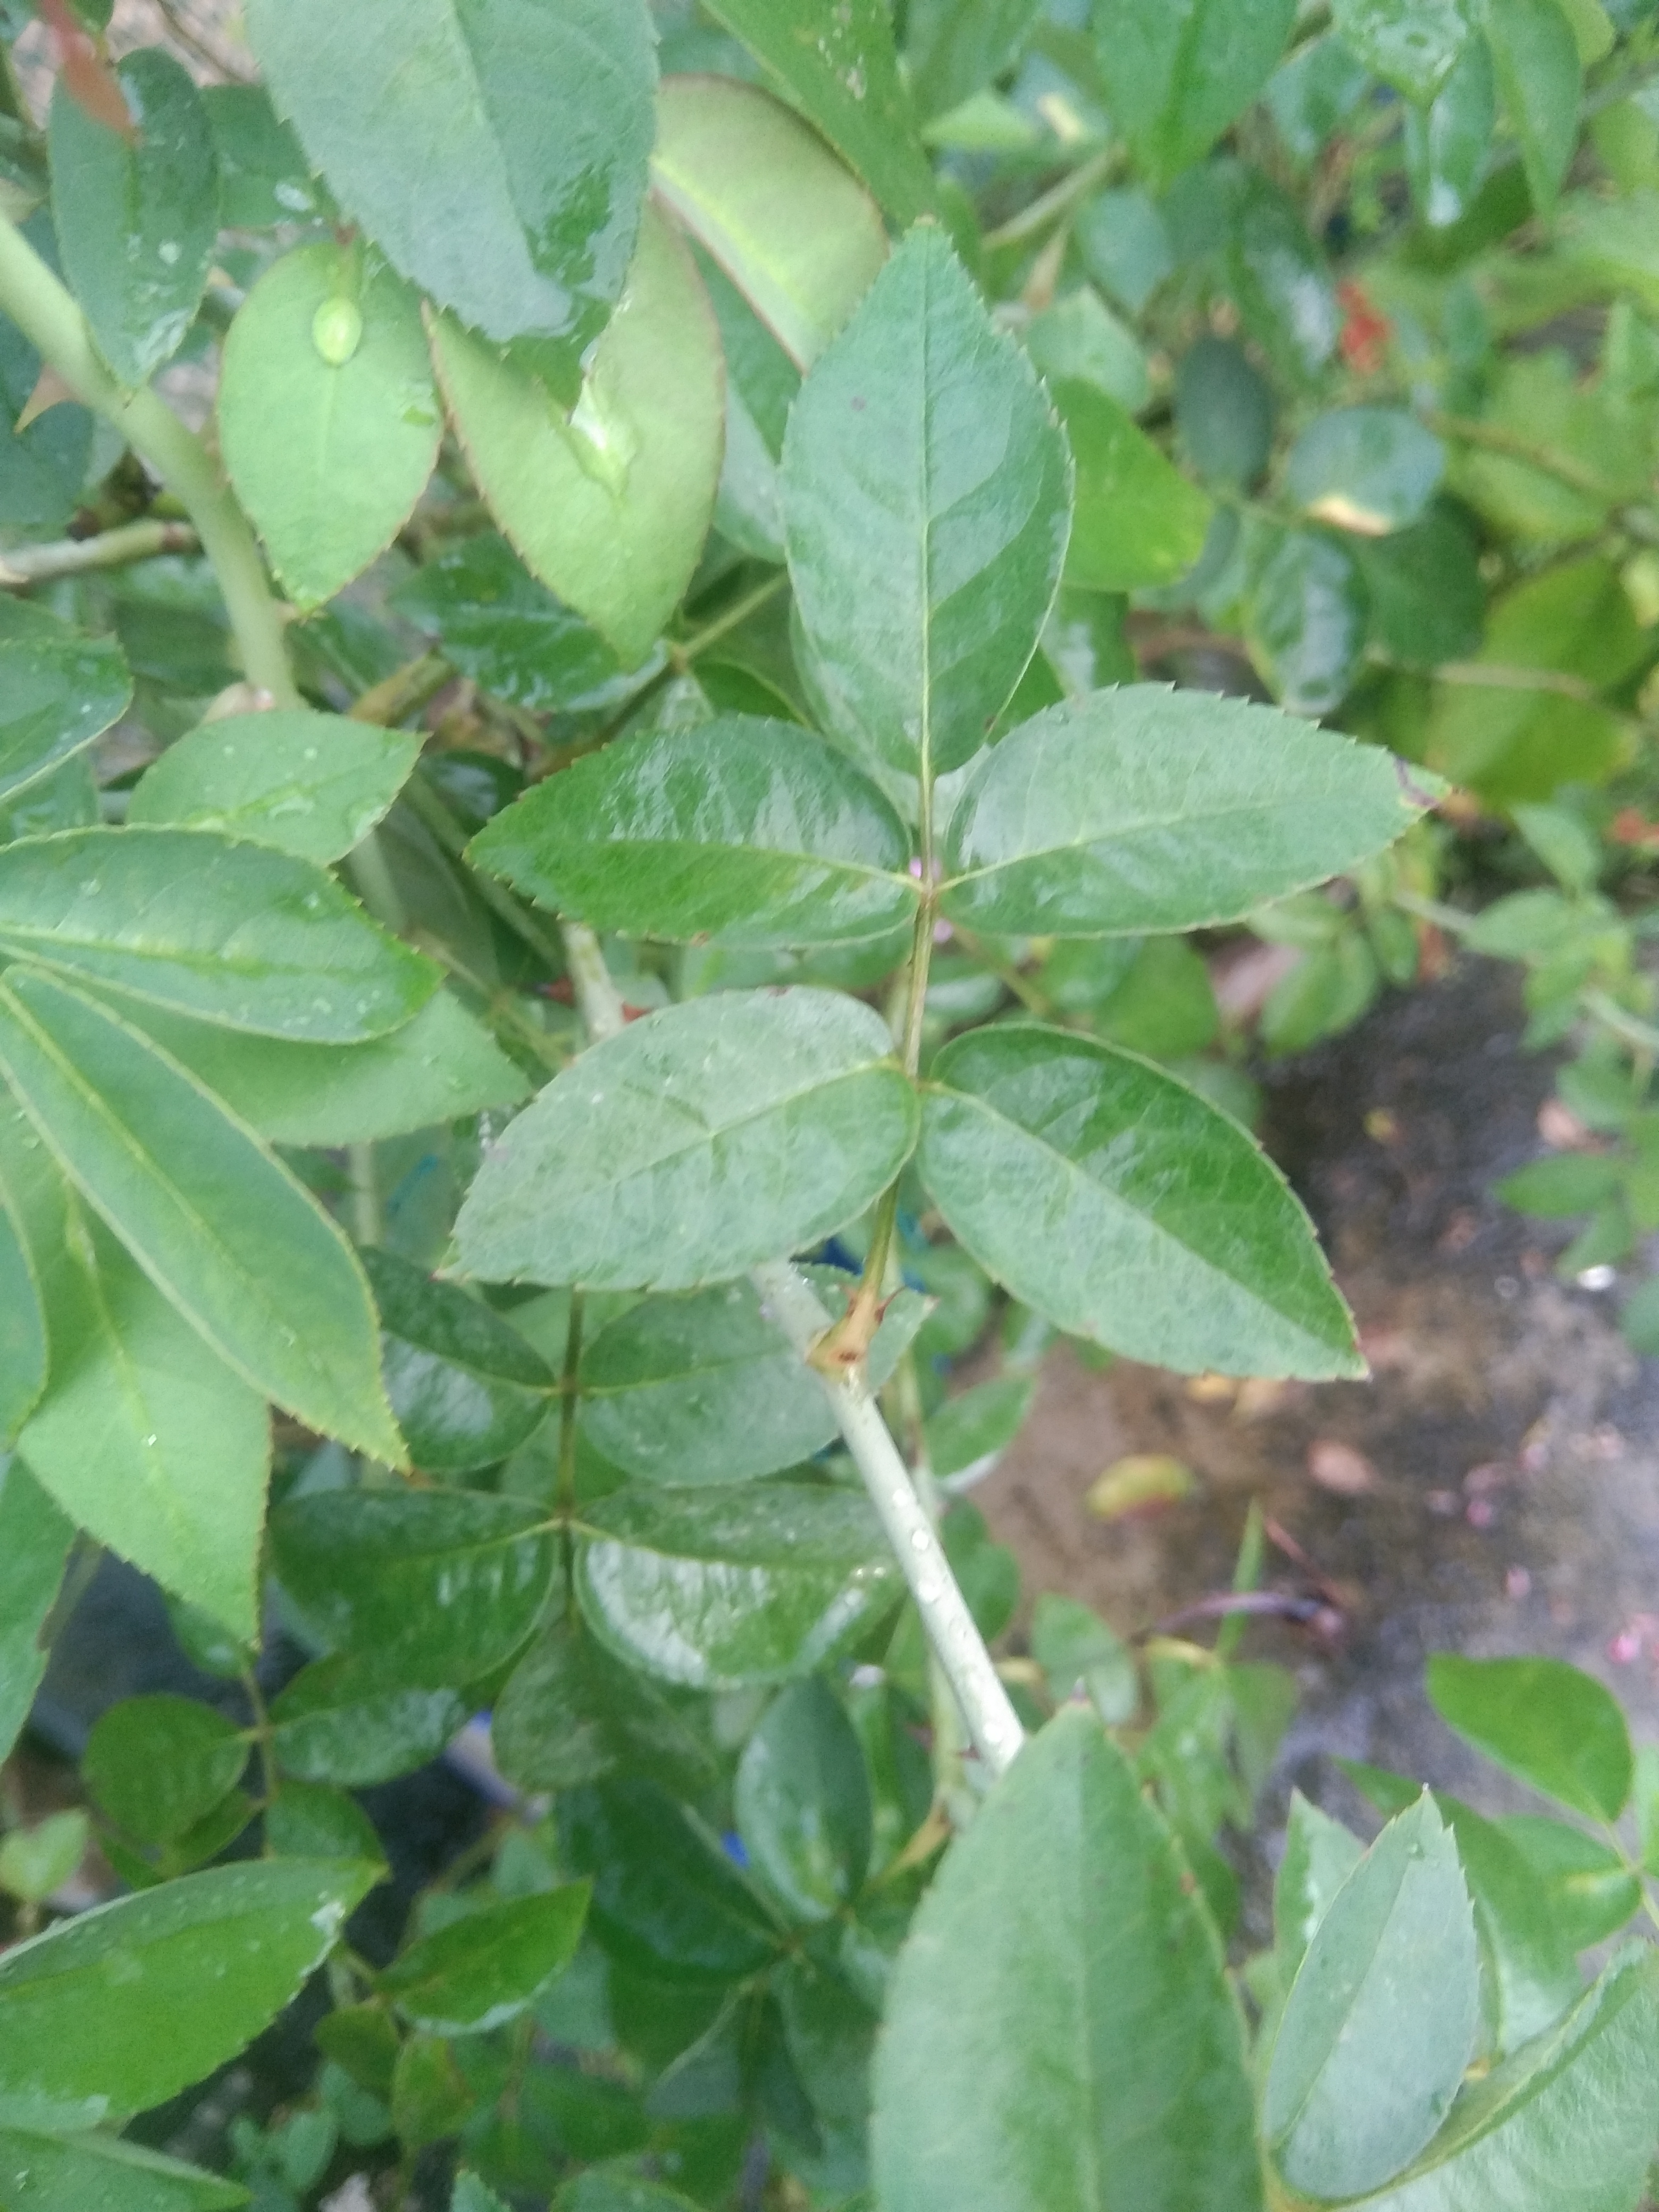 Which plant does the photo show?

rose
